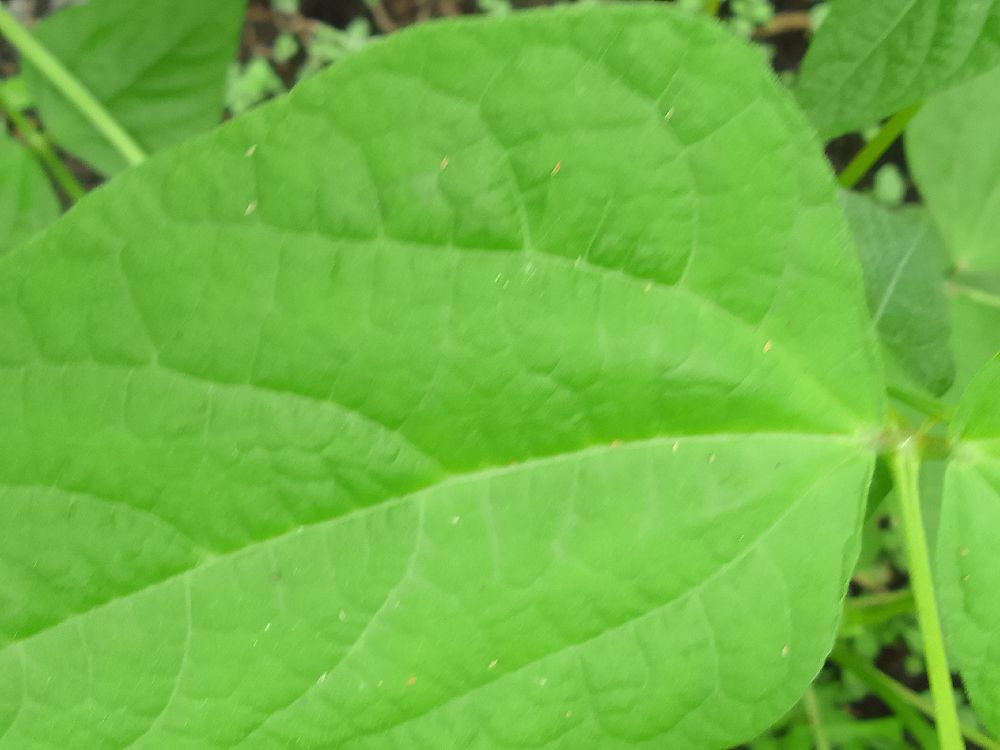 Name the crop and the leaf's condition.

common bean, healthy
